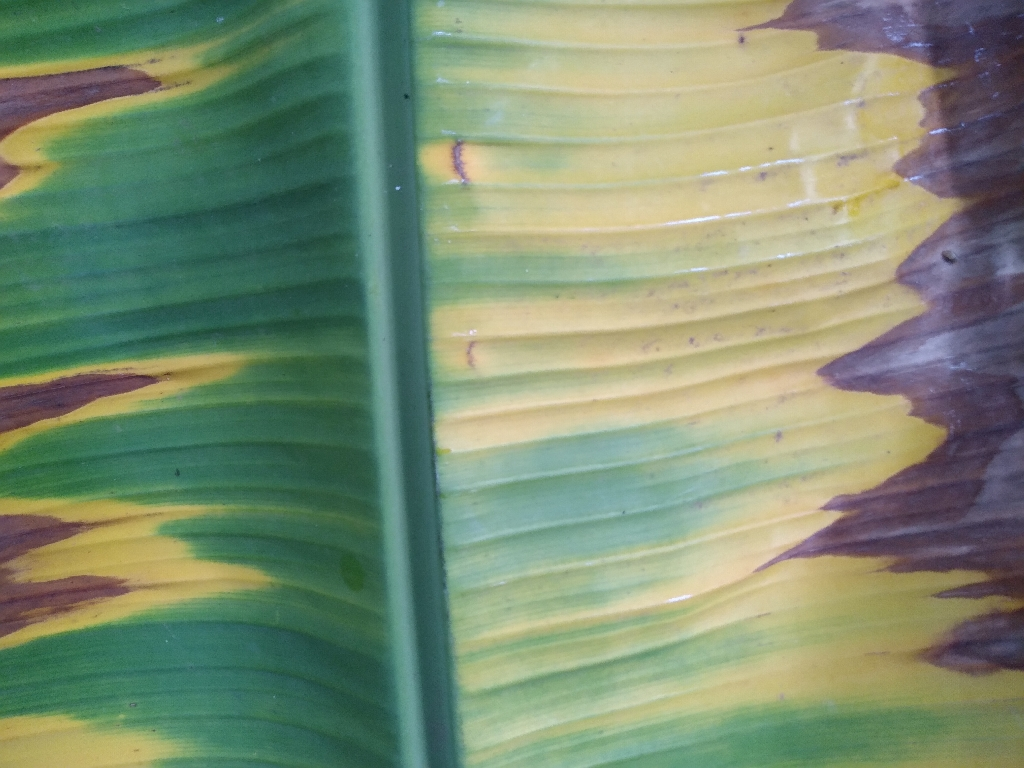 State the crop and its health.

banana, fusarium wilt race 1
